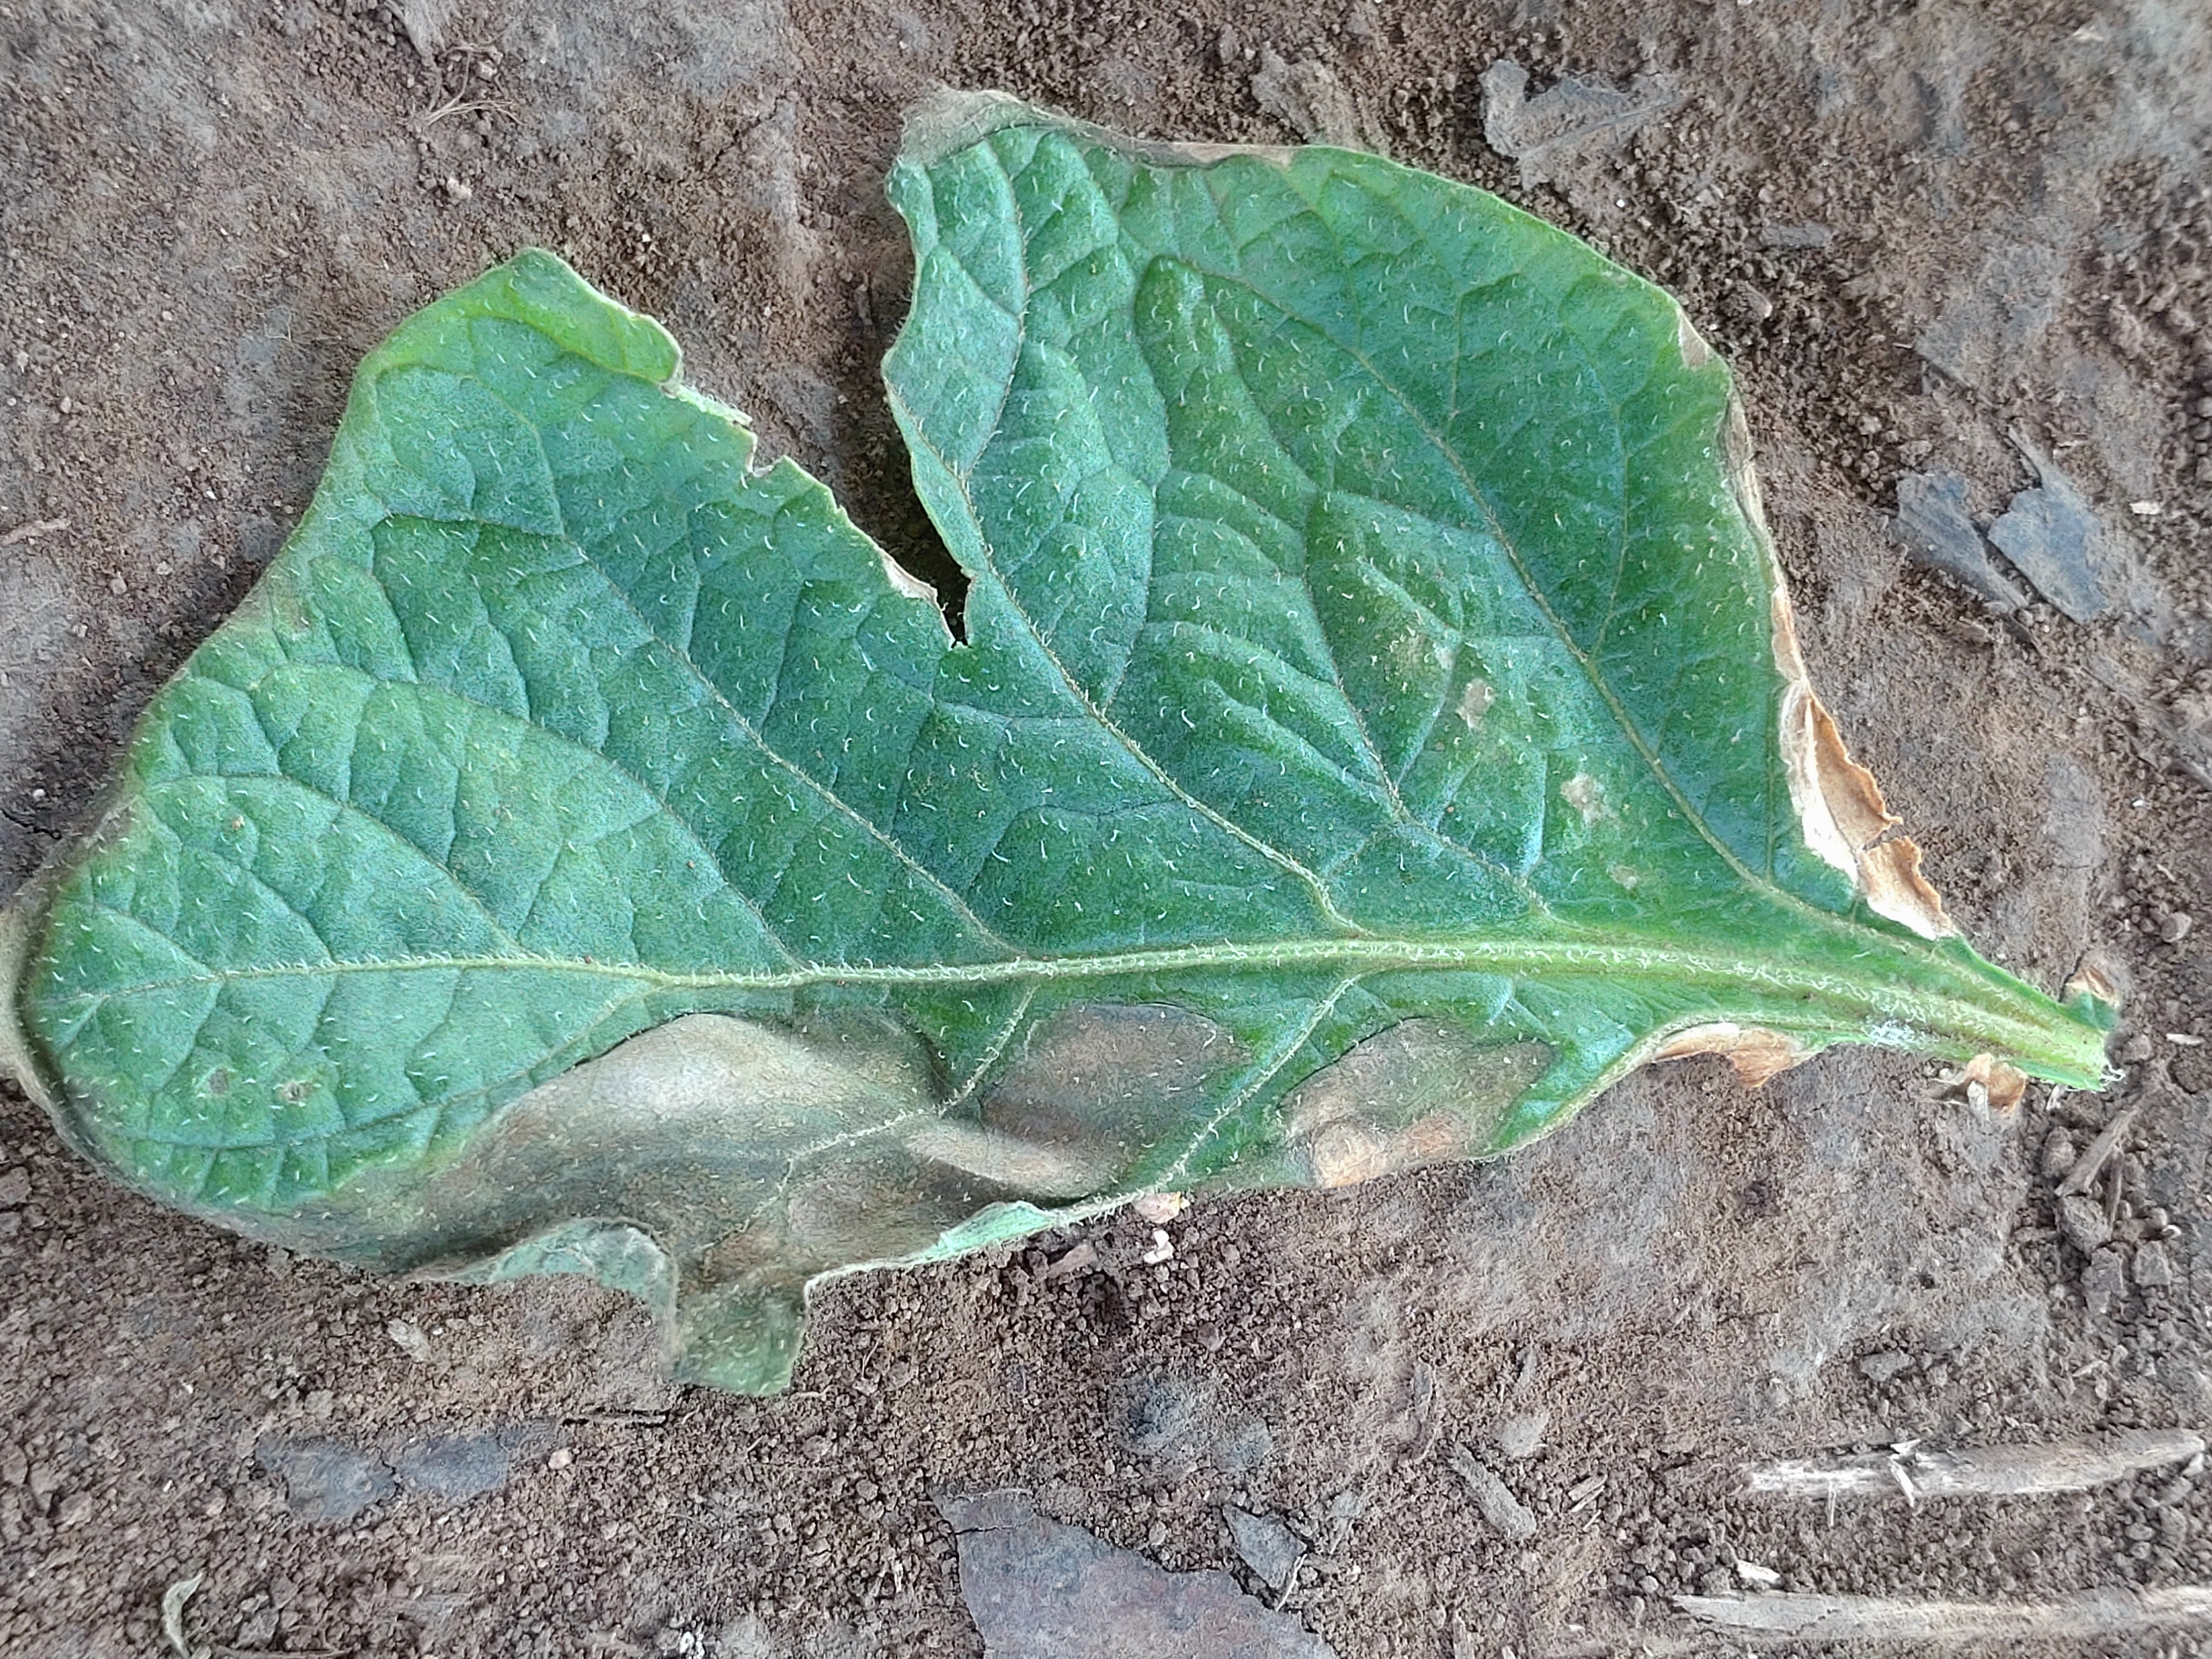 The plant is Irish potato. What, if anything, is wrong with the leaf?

early blight
